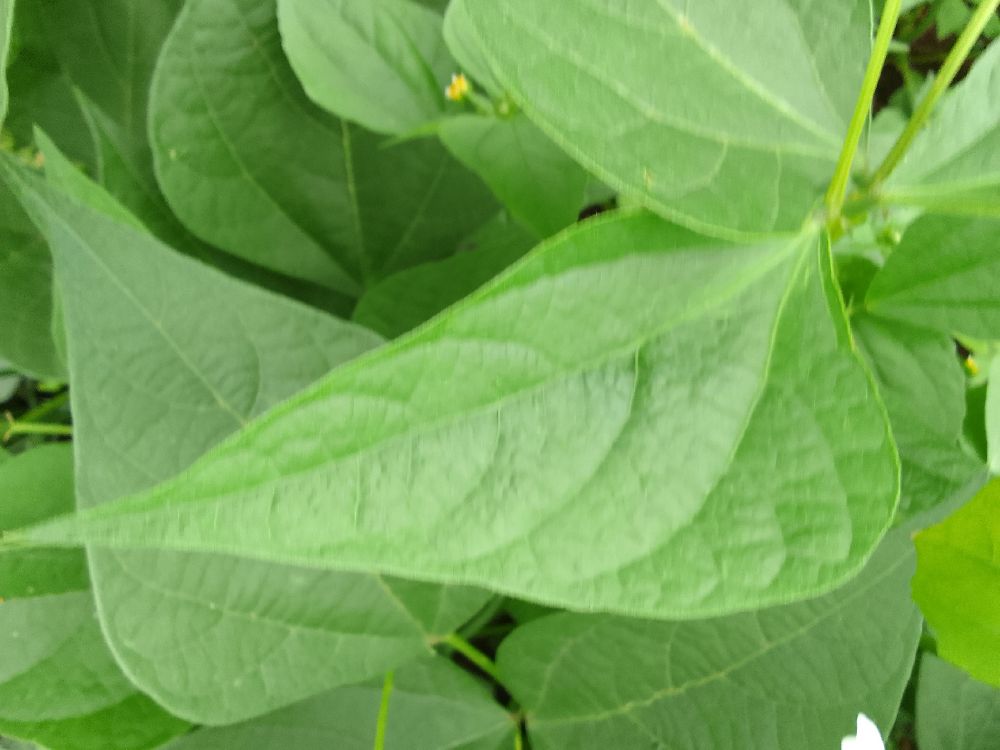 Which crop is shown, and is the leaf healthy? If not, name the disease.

common bean, healthy
